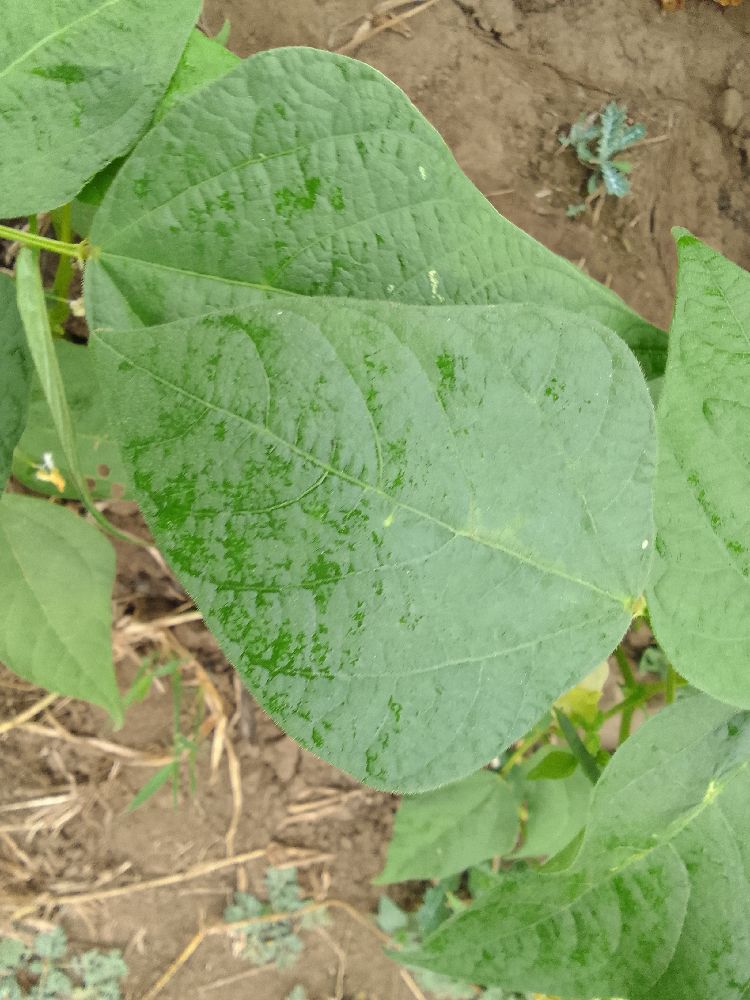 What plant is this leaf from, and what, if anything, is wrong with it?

common bean, healthy
